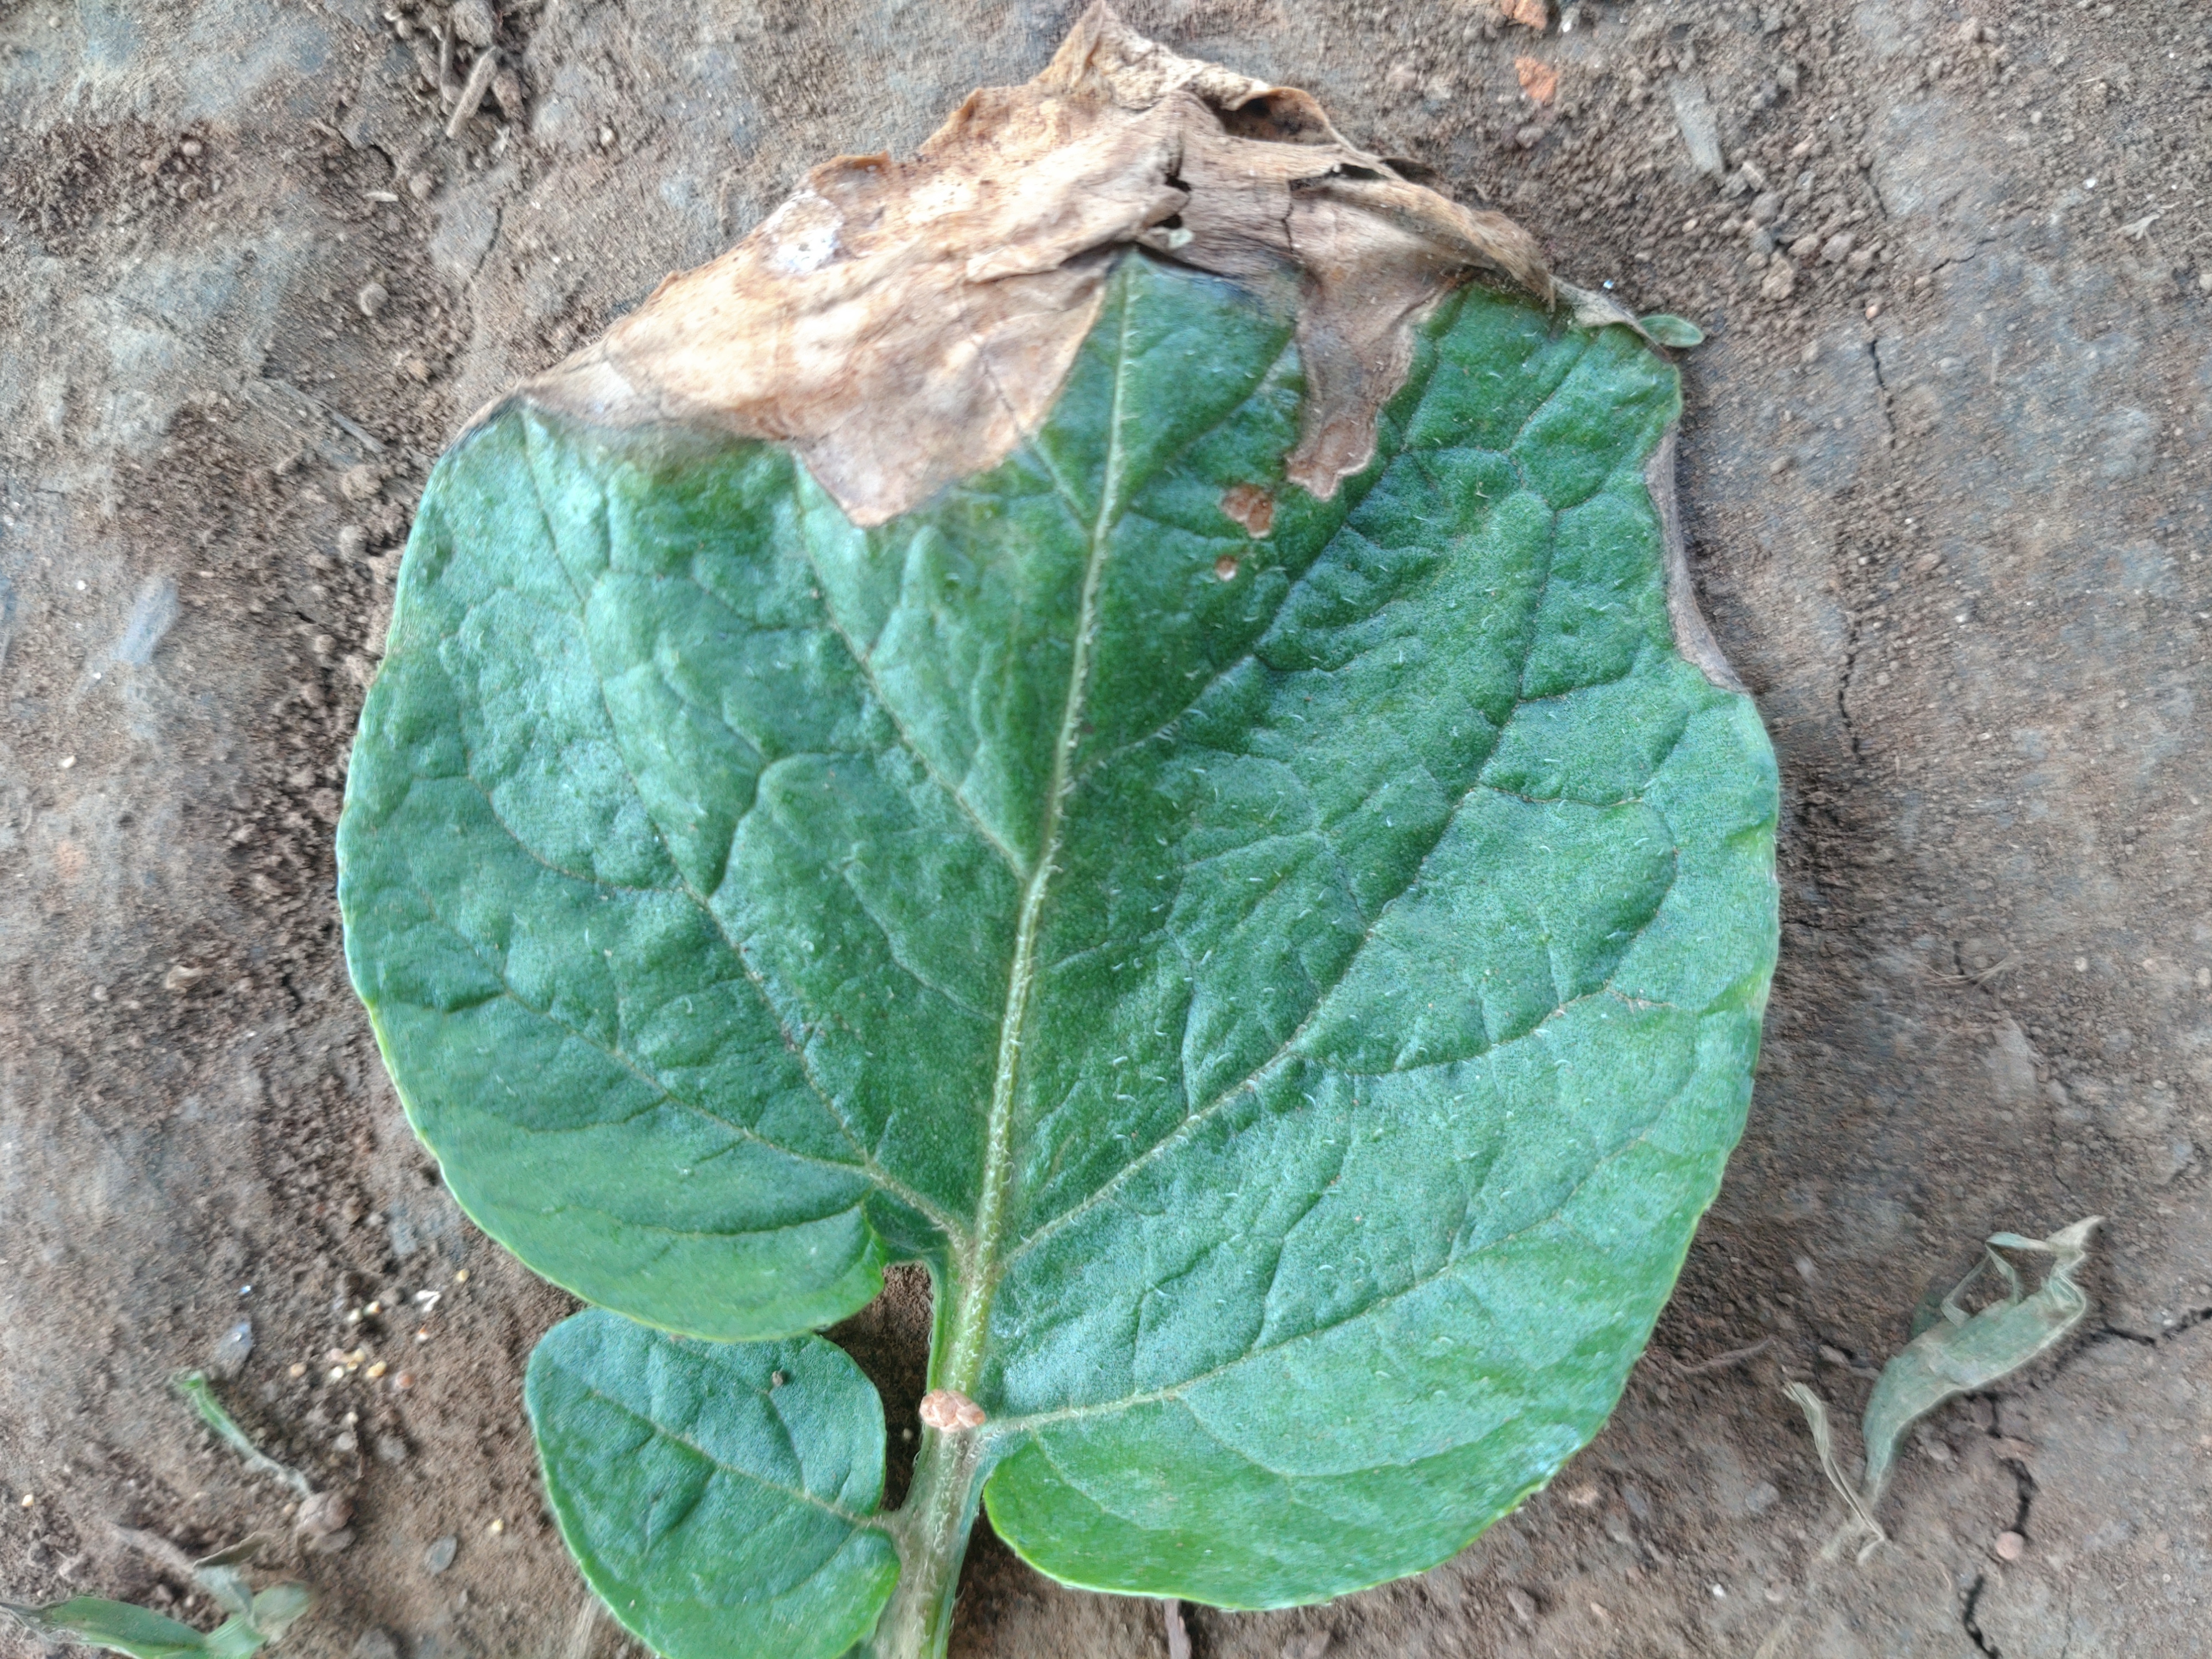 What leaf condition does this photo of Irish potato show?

early blight
